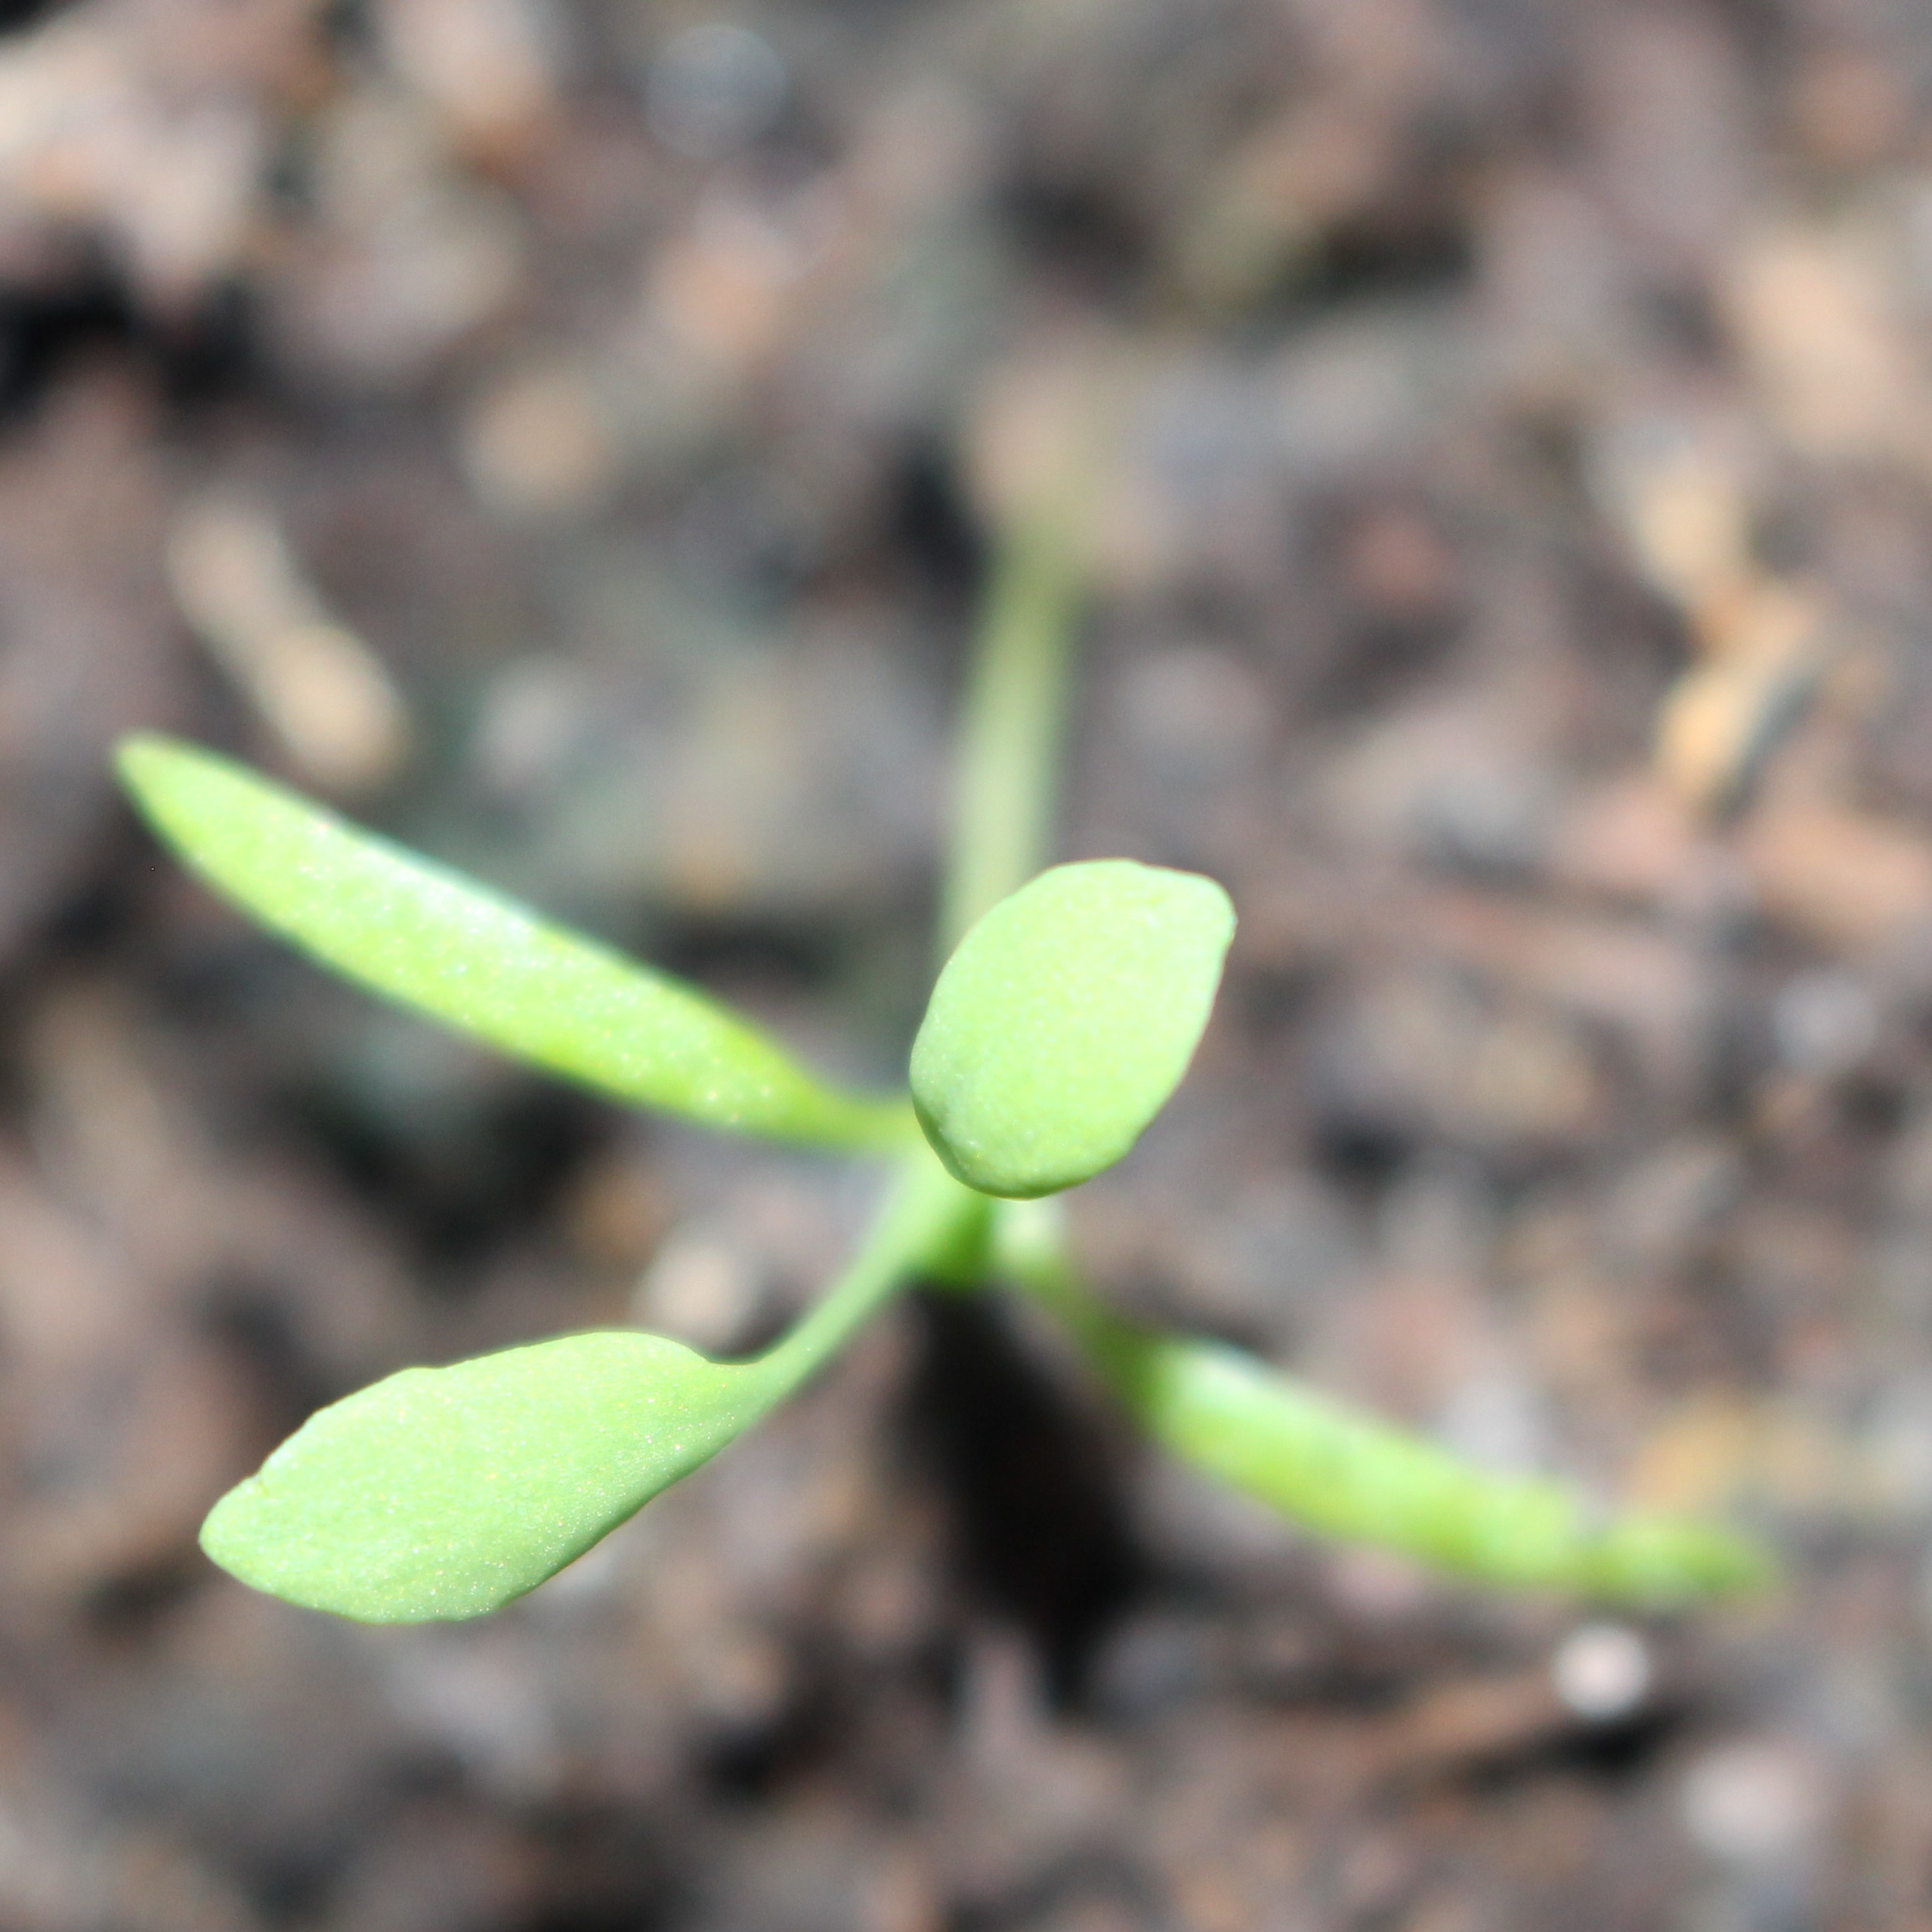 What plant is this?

Papaver rhoeas
